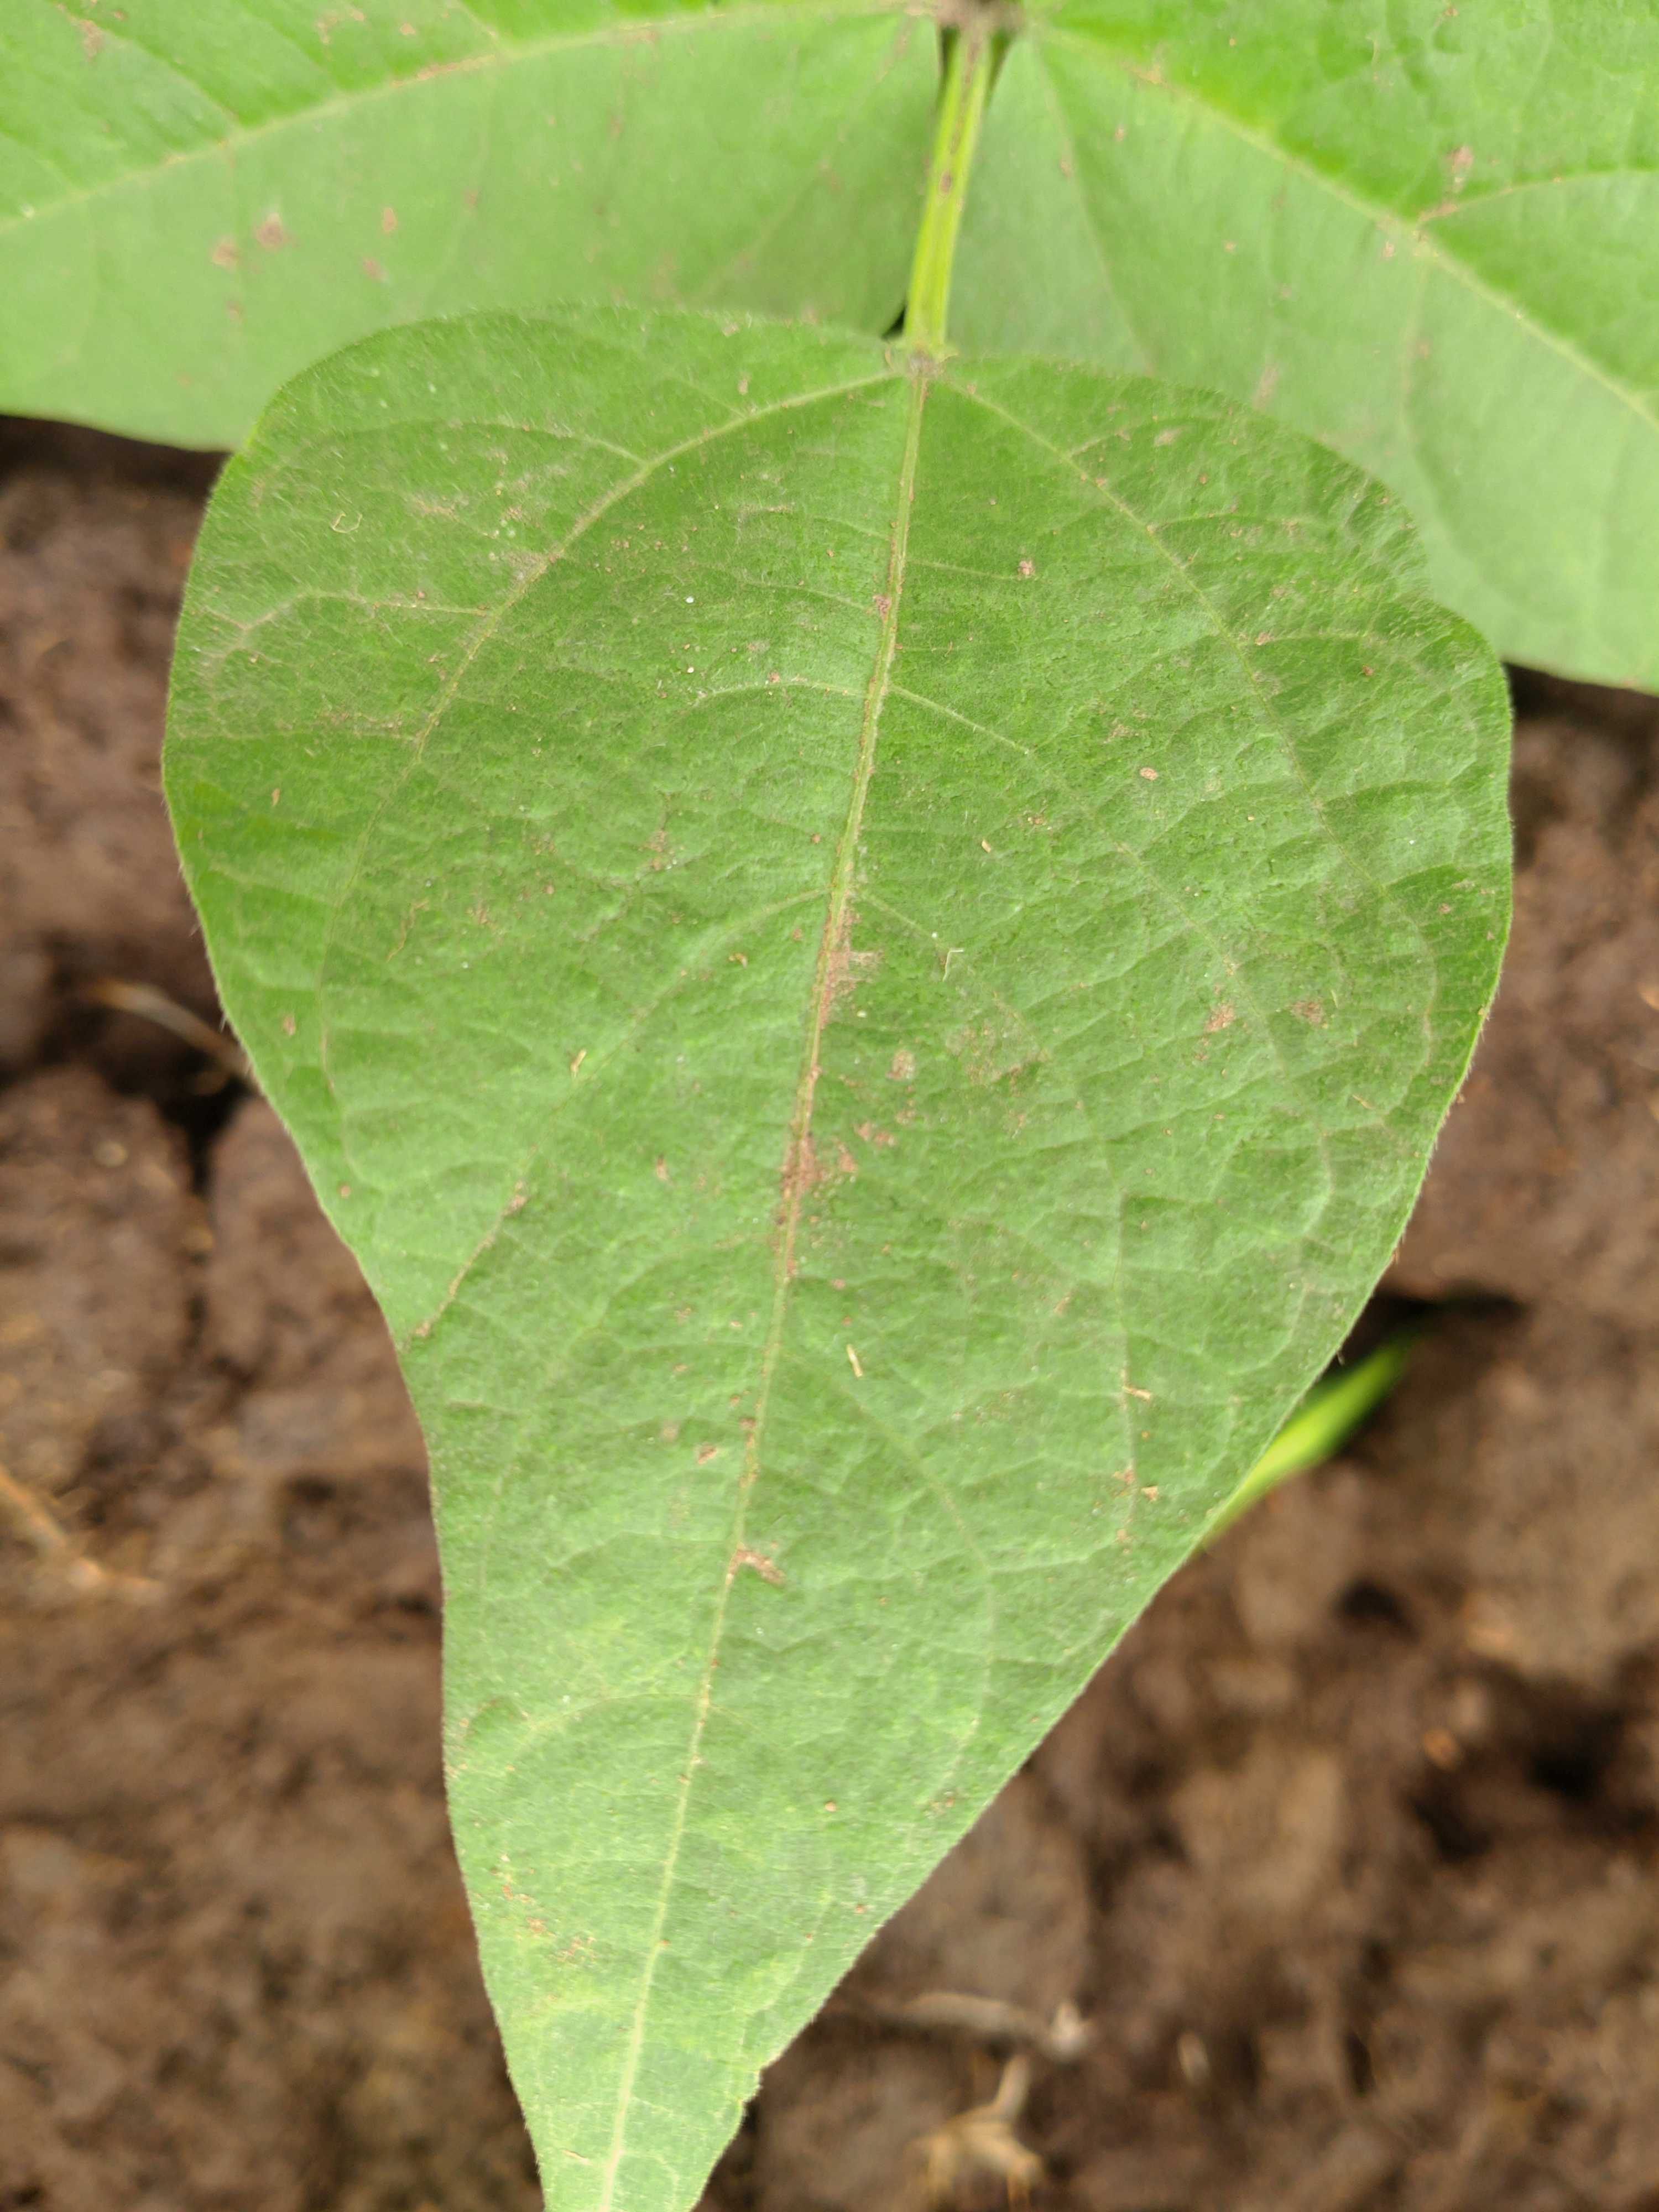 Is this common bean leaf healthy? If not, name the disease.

healthy
